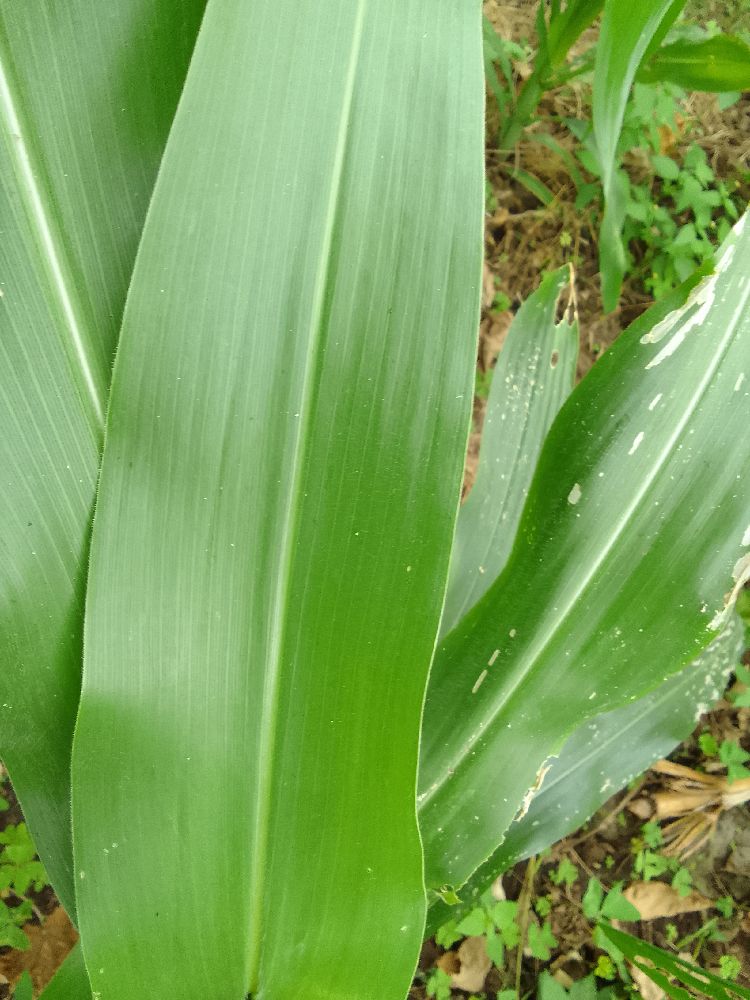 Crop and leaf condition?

maize, healthy
